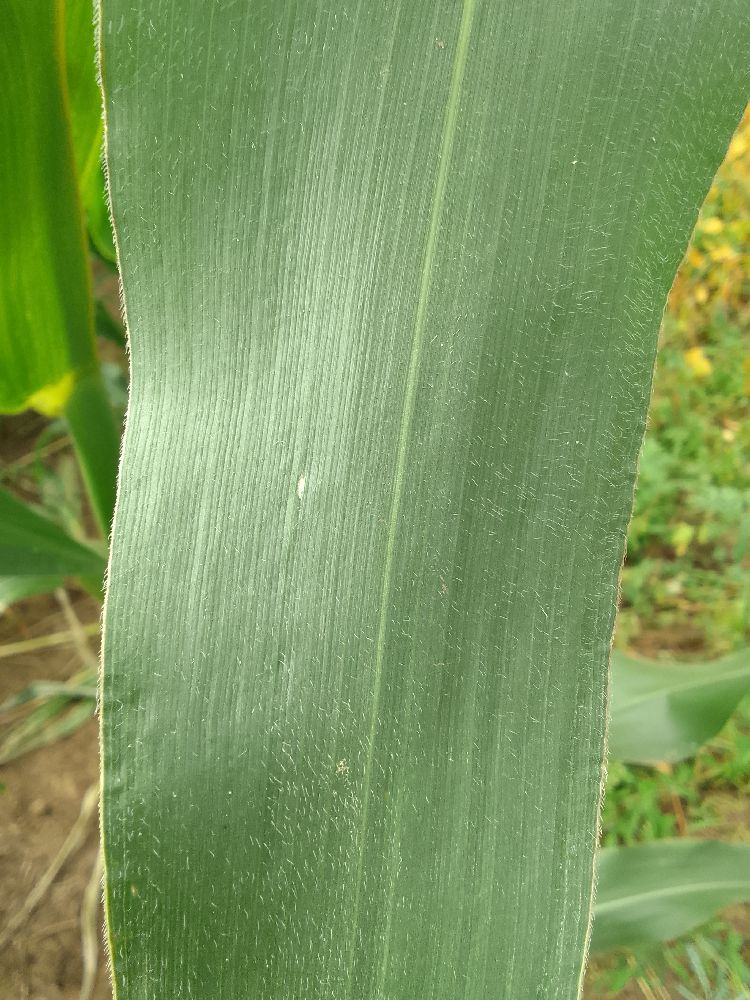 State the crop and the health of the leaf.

maize, healthy
